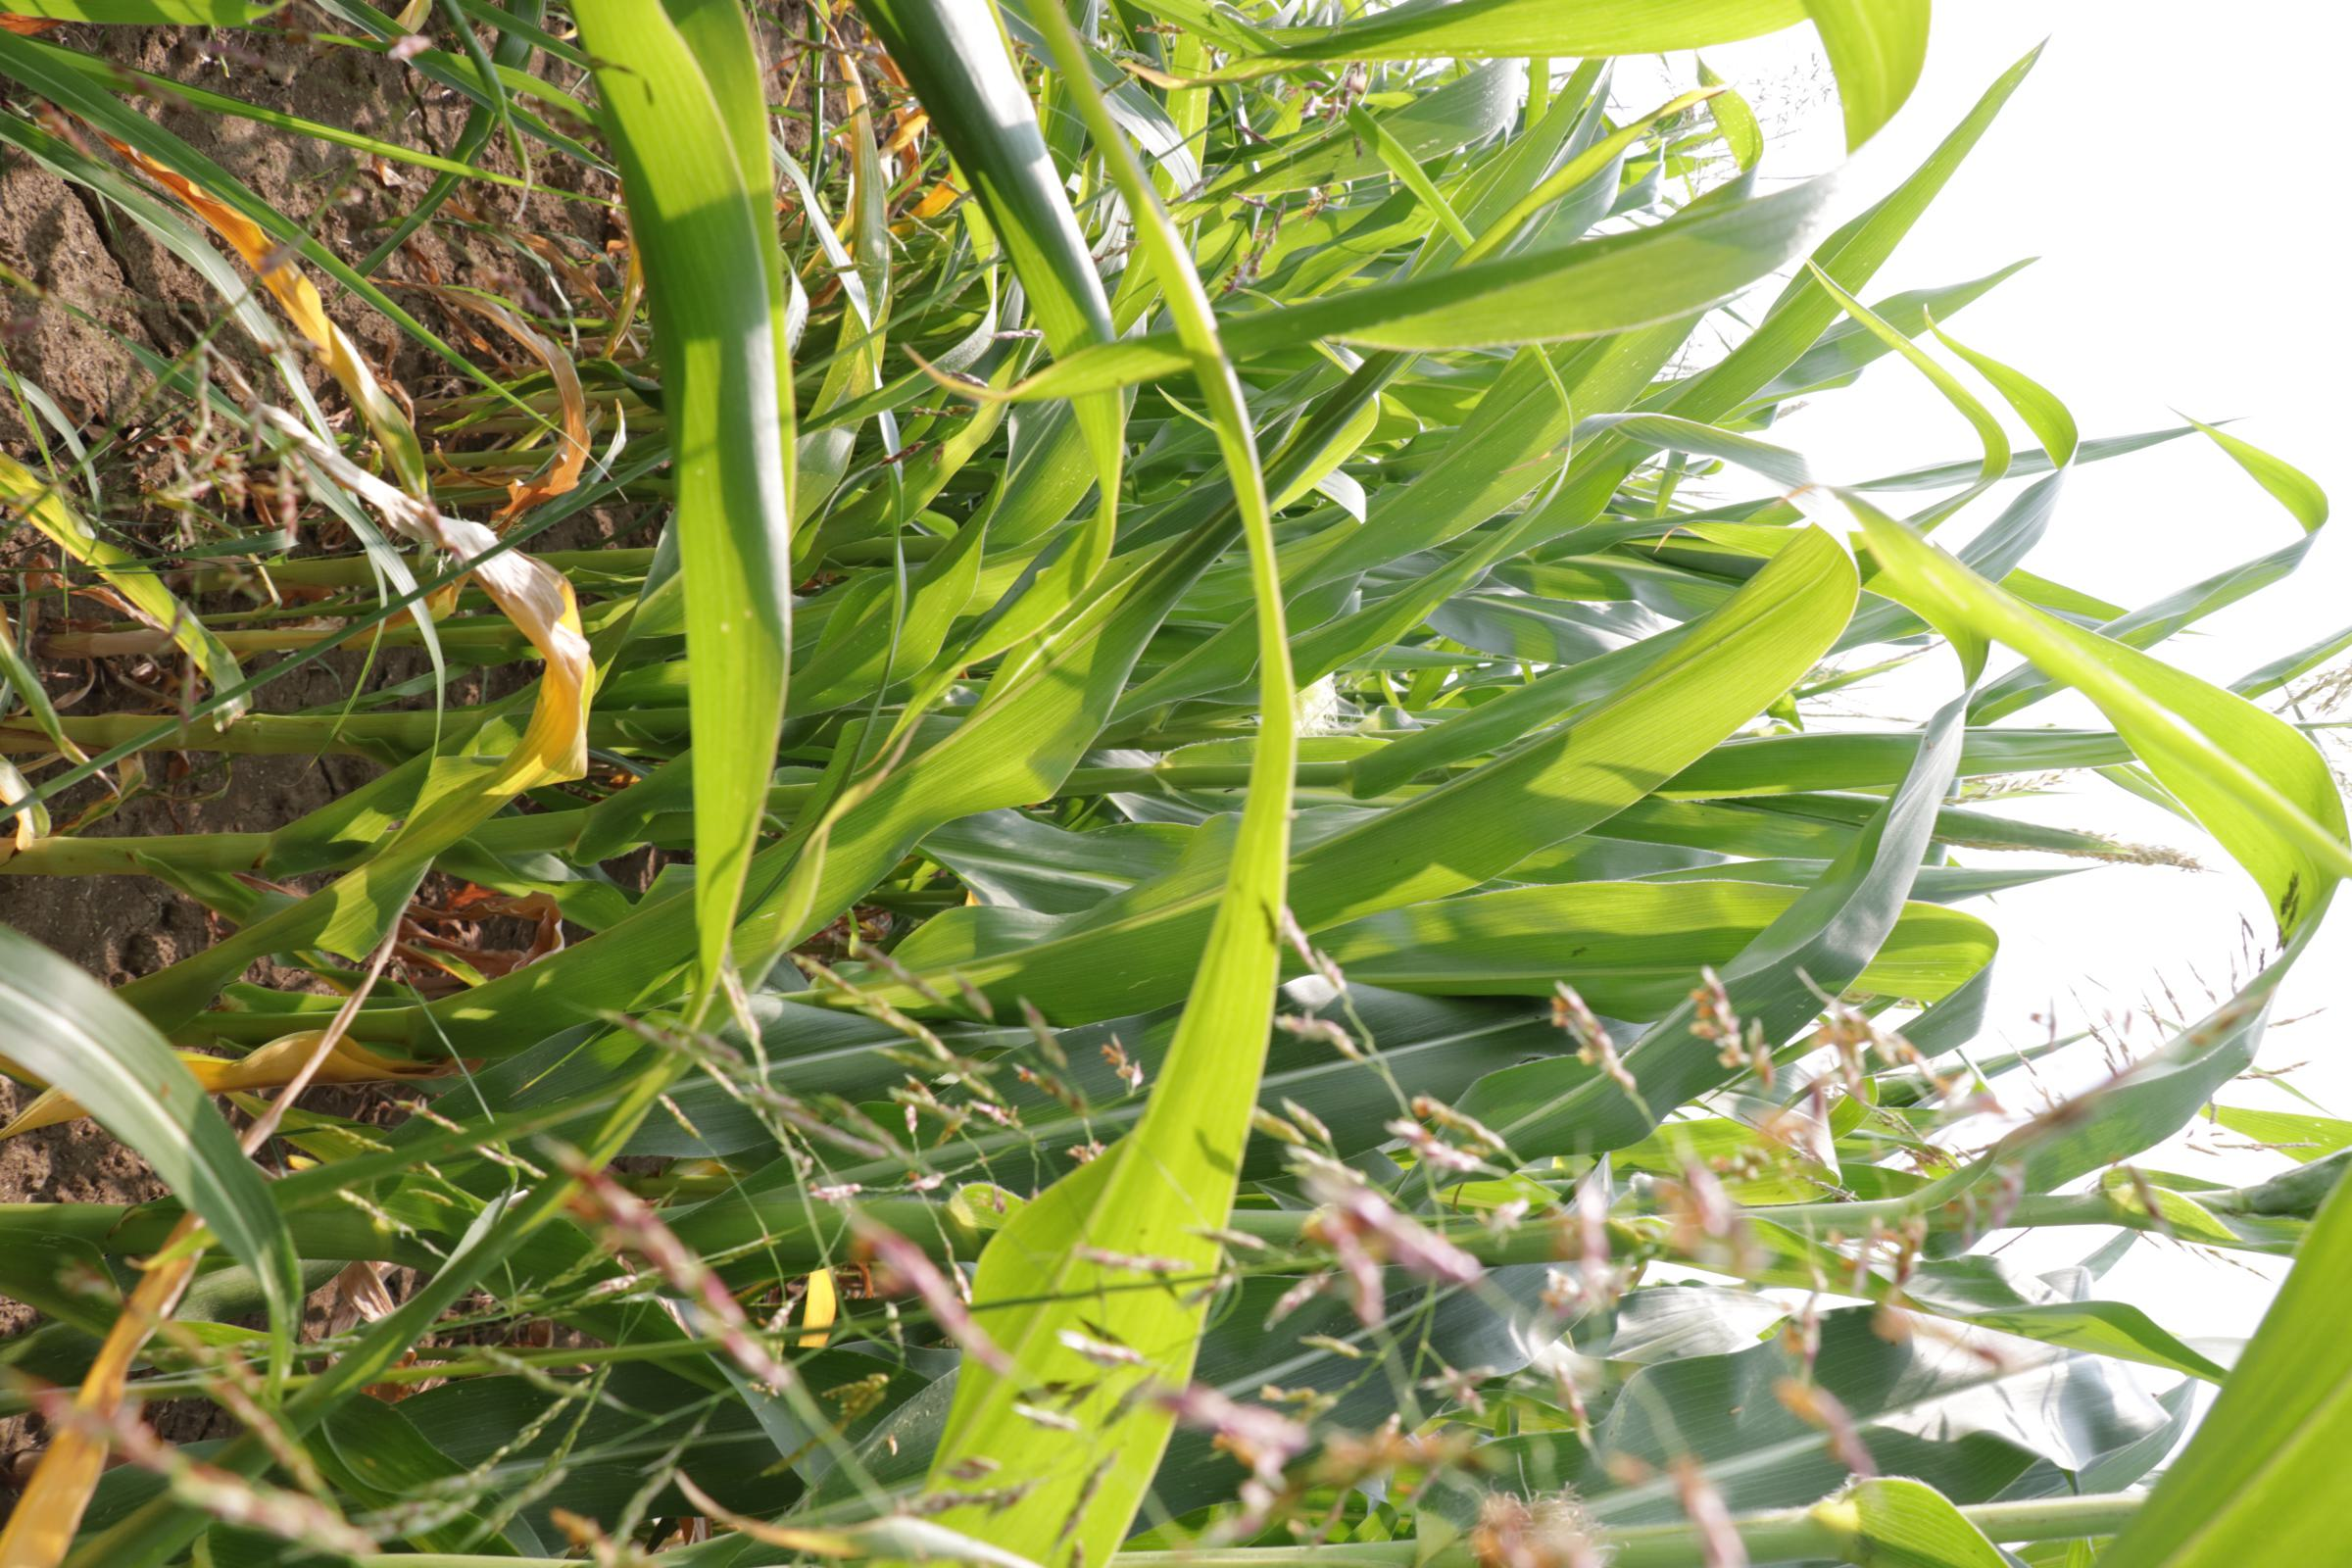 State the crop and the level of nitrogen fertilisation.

maize, reduced nitrogen fertilisation
